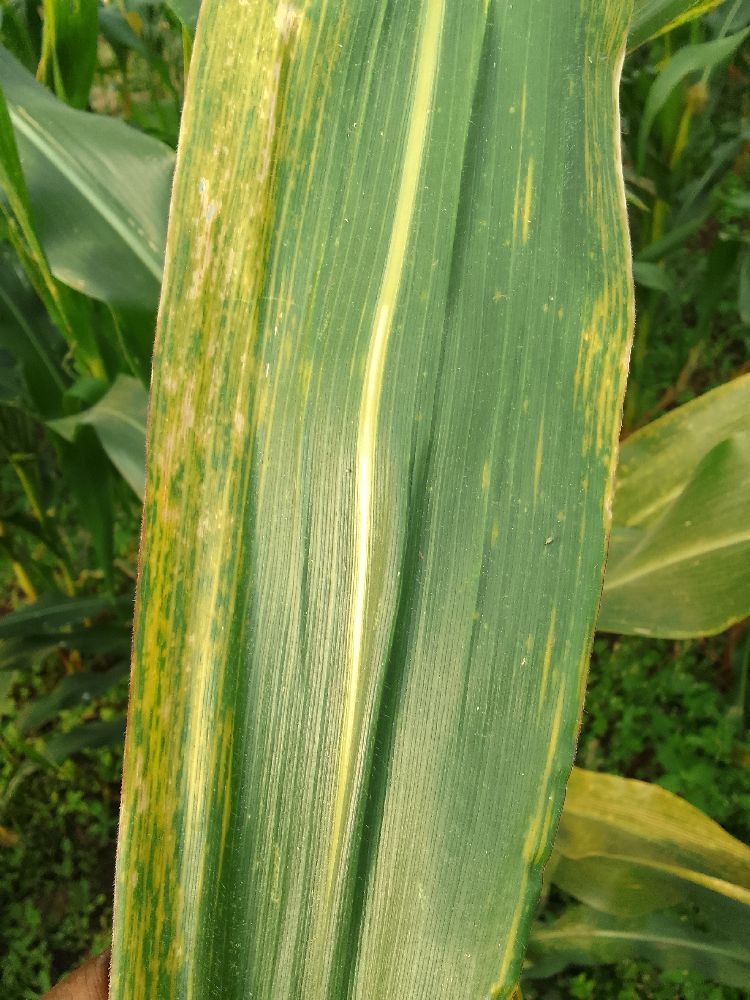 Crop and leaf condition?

maize, maize lethal necrosis
